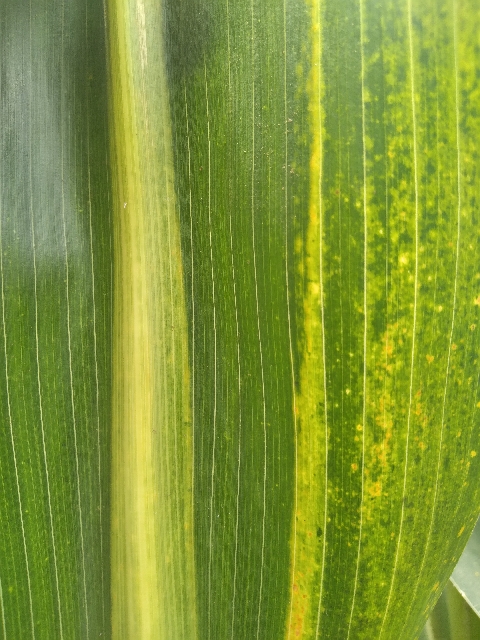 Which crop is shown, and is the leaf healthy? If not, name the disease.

maize, maize lethal necrosis
